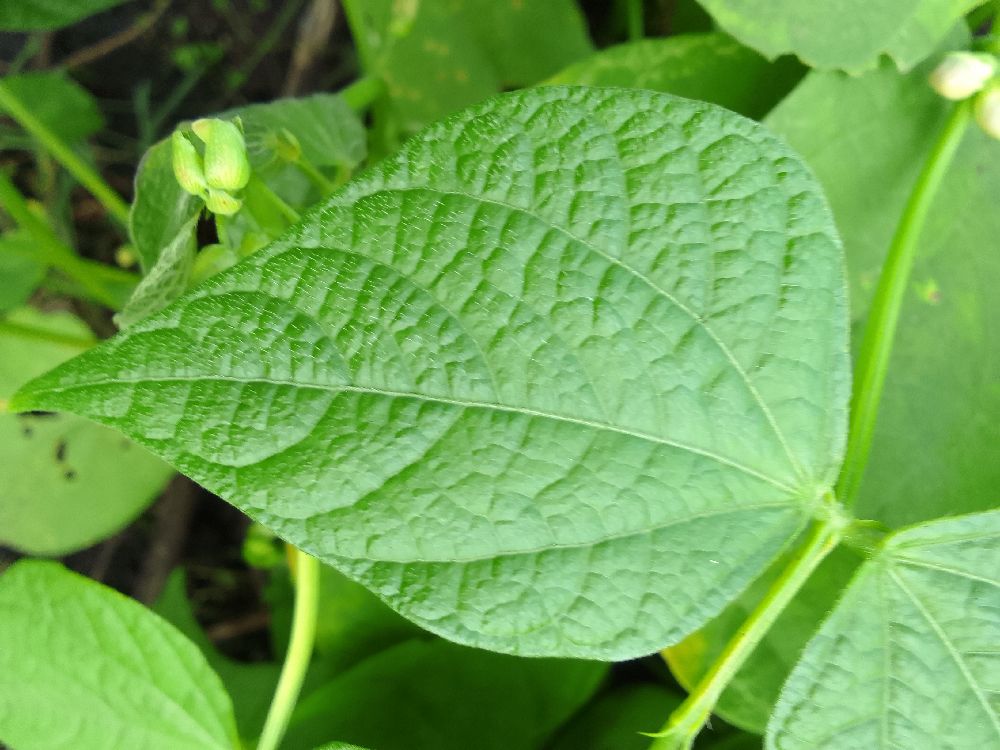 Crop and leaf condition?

common bean, healthy
